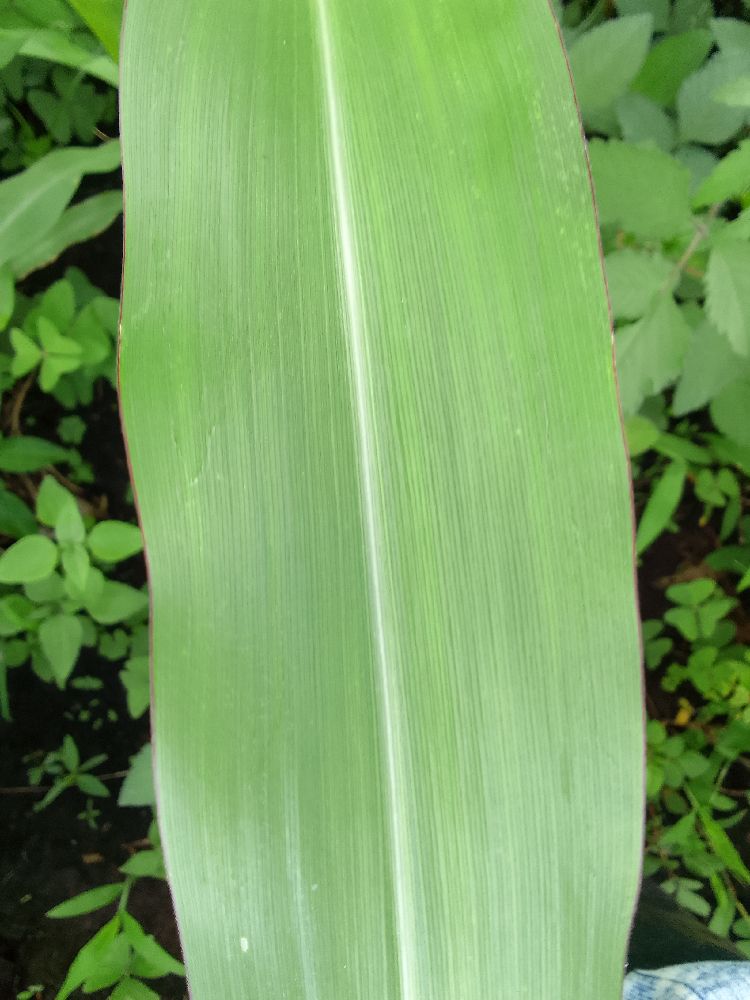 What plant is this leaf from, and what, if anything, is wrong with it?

maize, healthy
